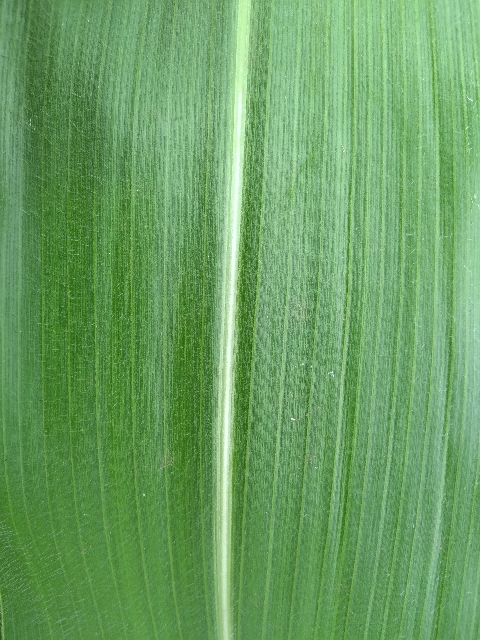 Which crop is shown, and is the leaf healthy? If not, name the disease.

maize, healthy
